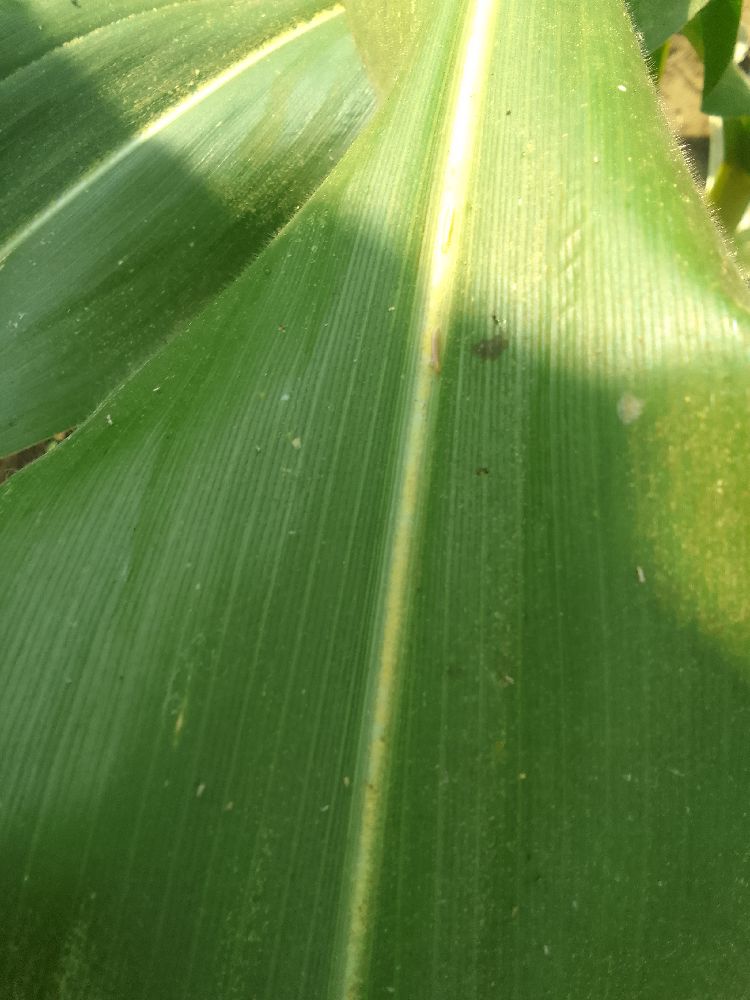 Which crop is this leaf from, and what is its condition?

maize, healthy
